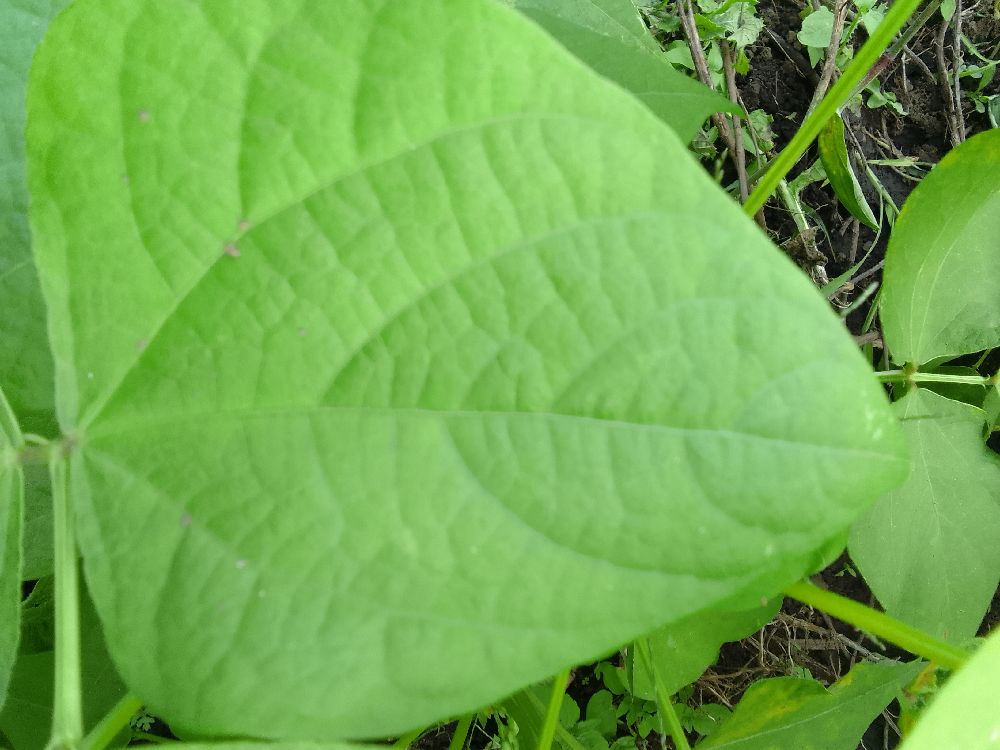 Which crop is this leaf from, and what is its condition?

common bean, healthy
